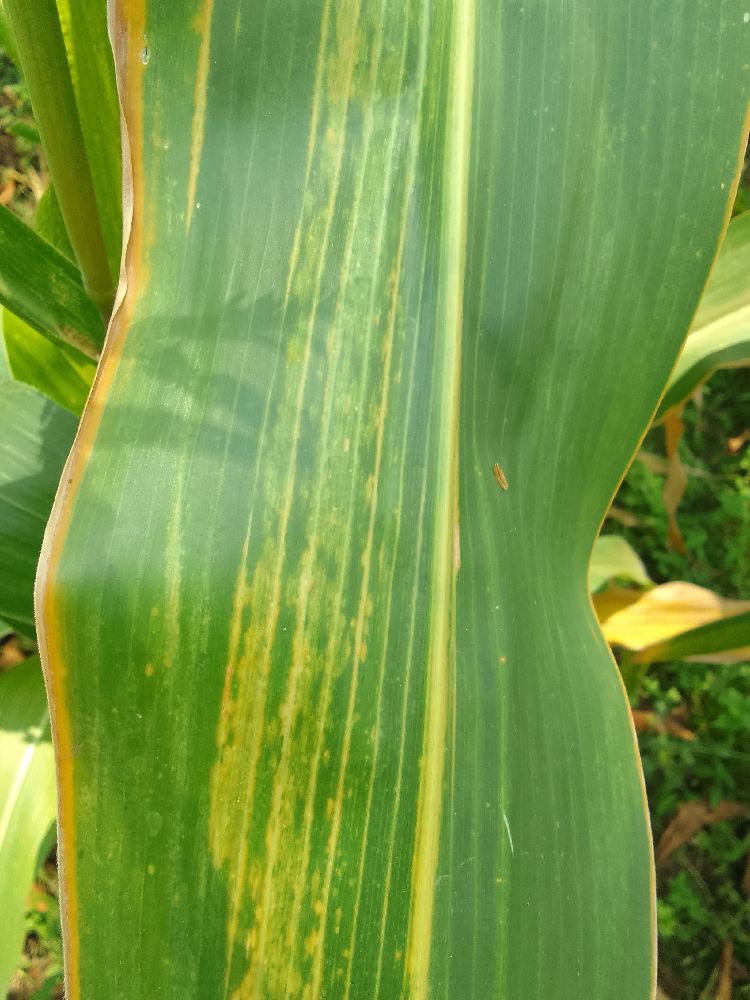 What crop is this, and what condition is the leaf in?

maize, maize lethal necrosis
